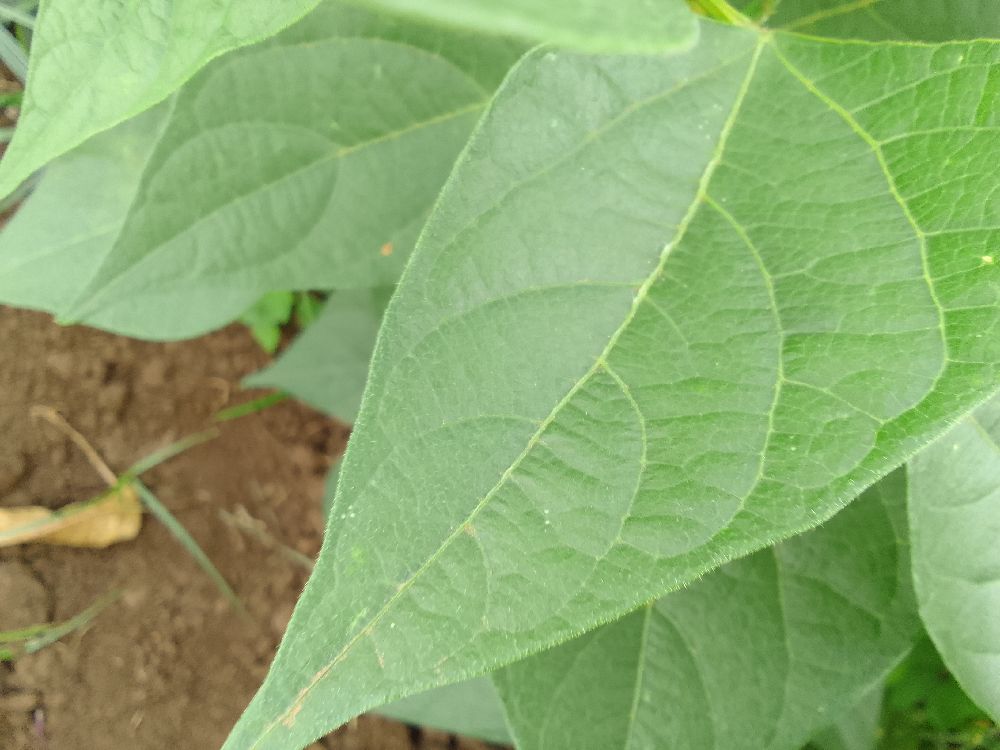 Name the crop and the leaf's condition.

common bean, healthy
